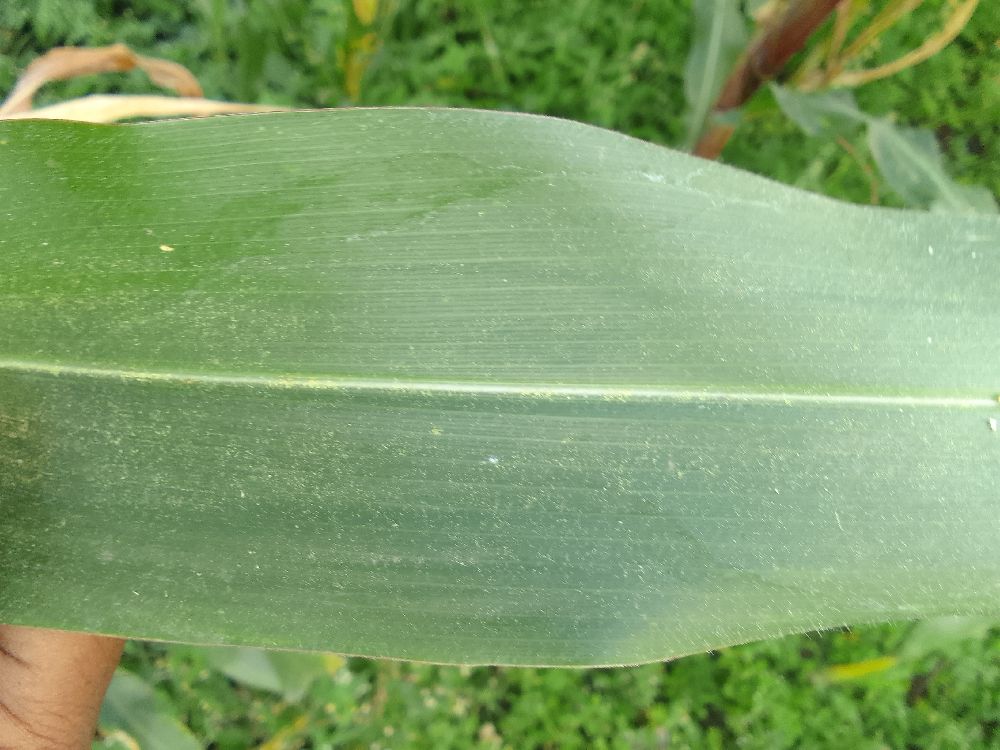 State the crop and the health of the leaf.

maize, healthy
